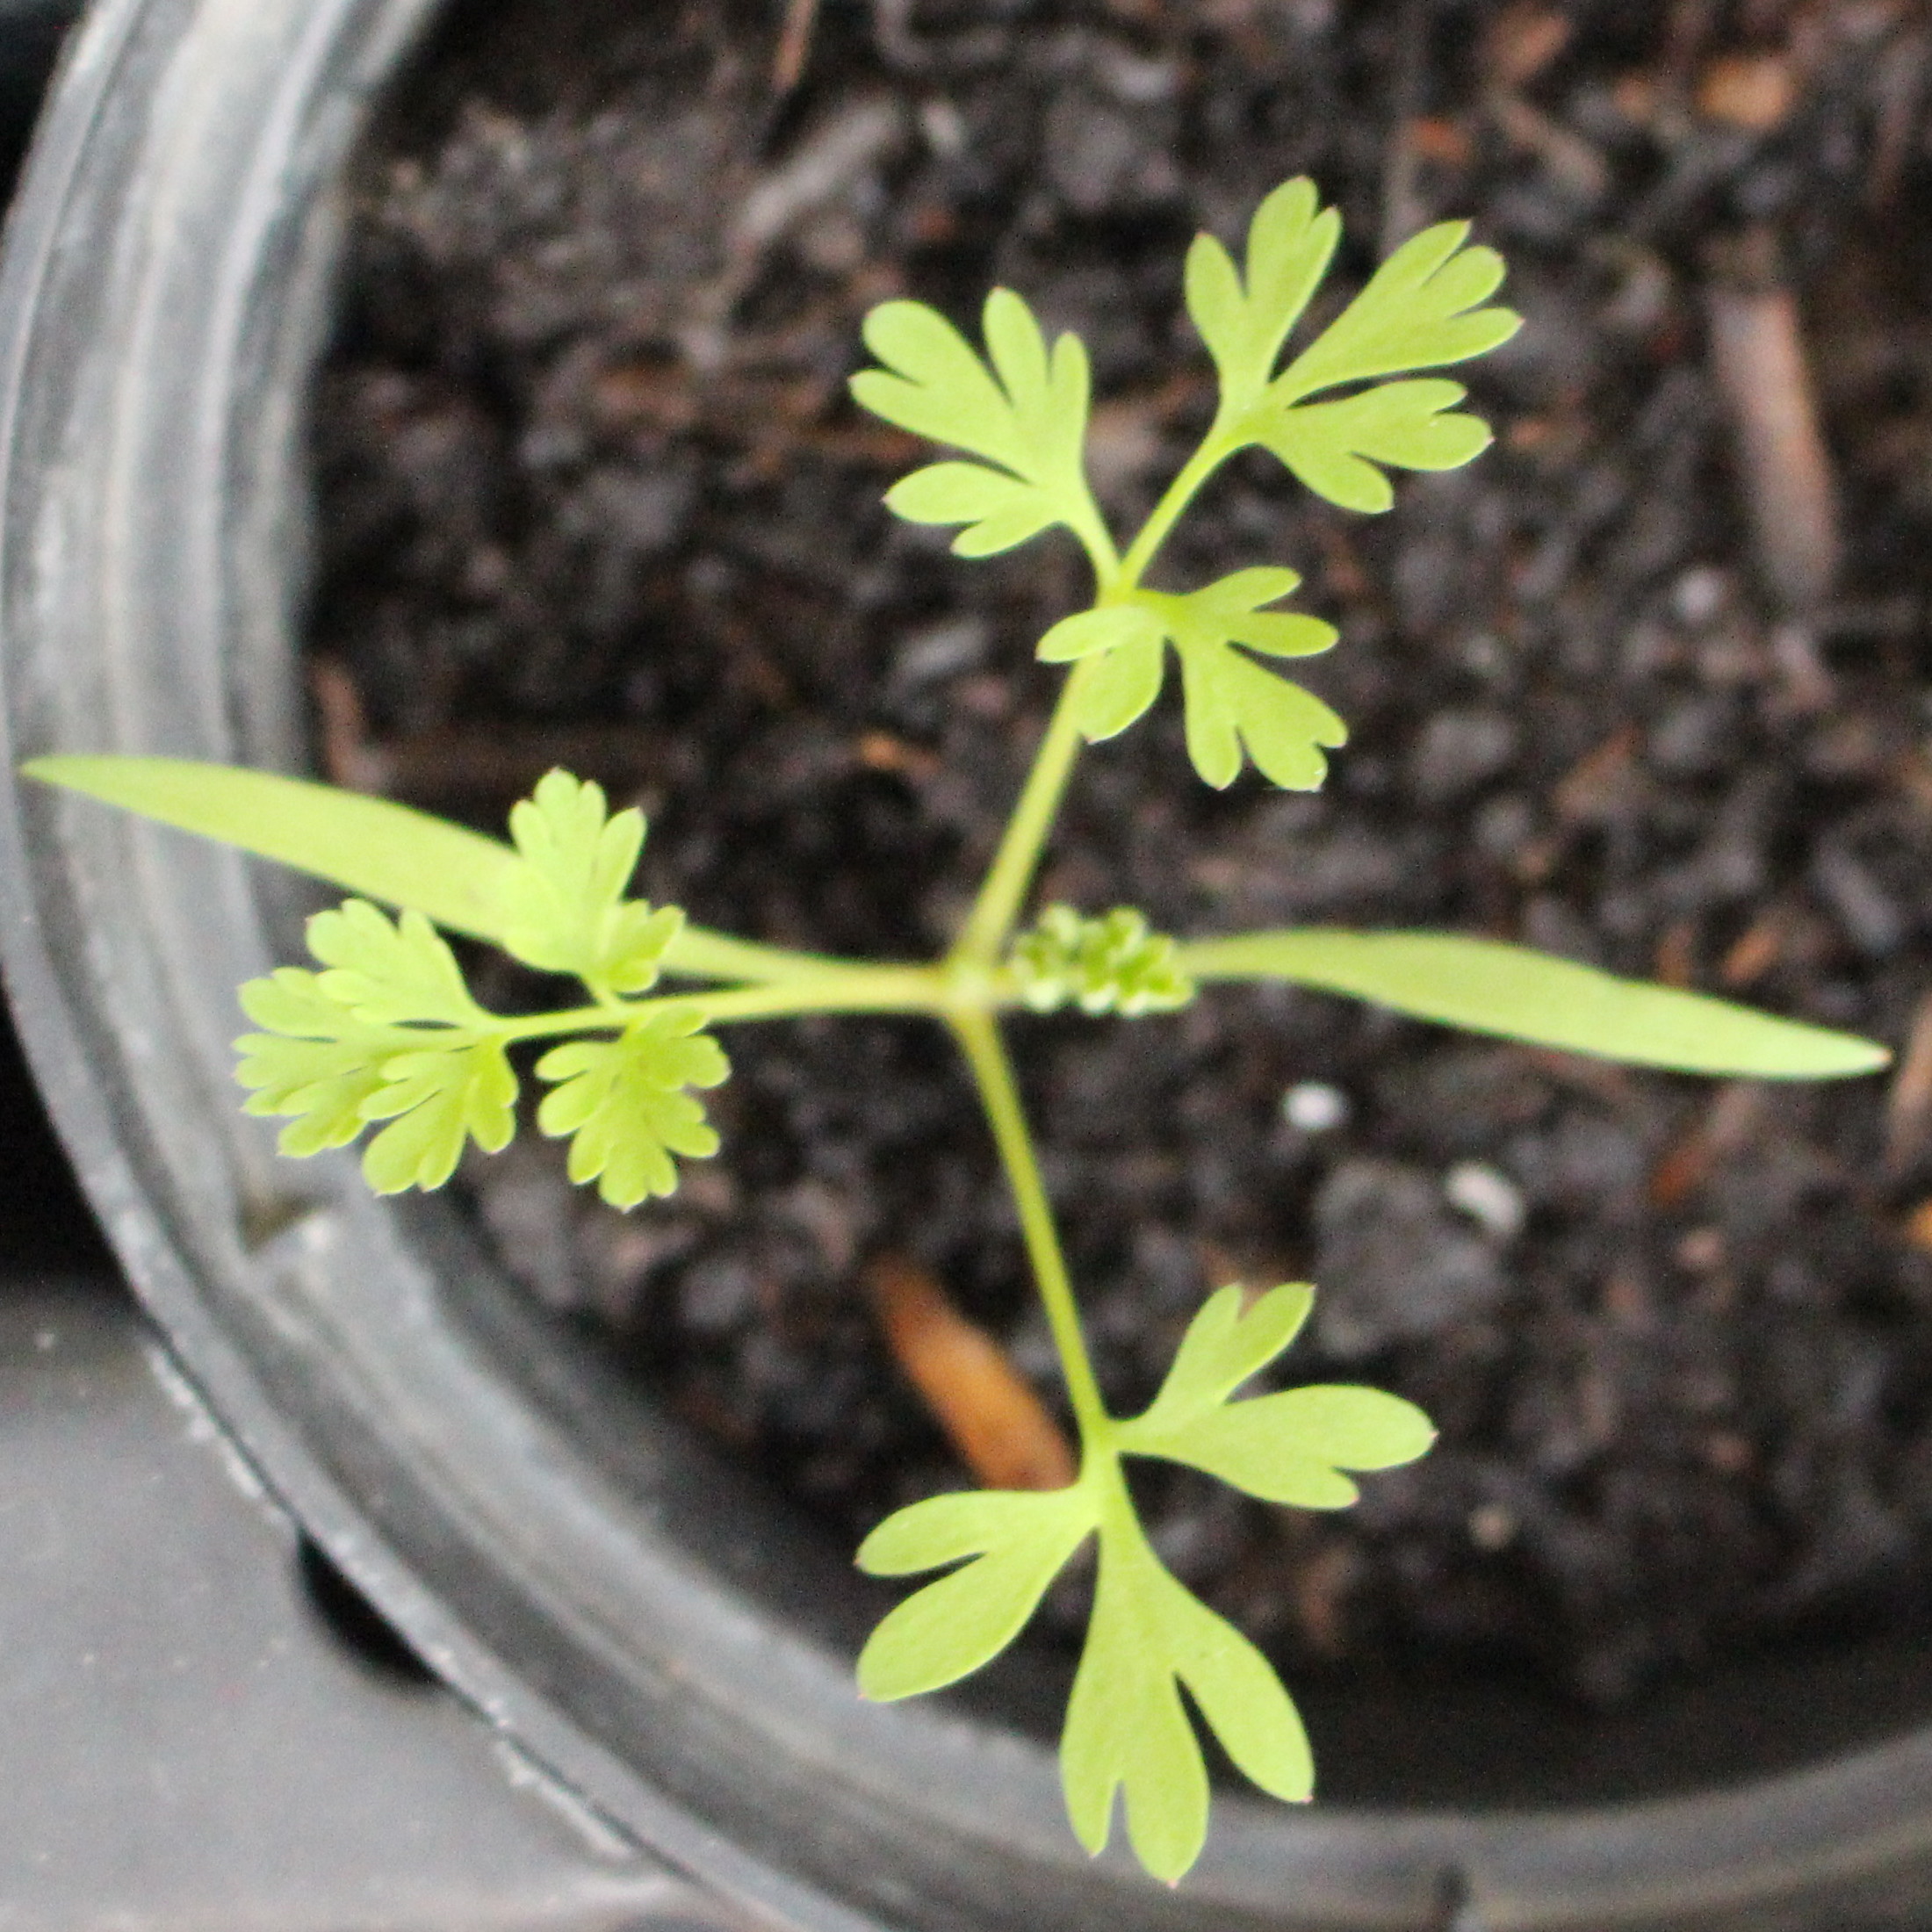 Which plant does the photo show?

Fumaria officinalis
